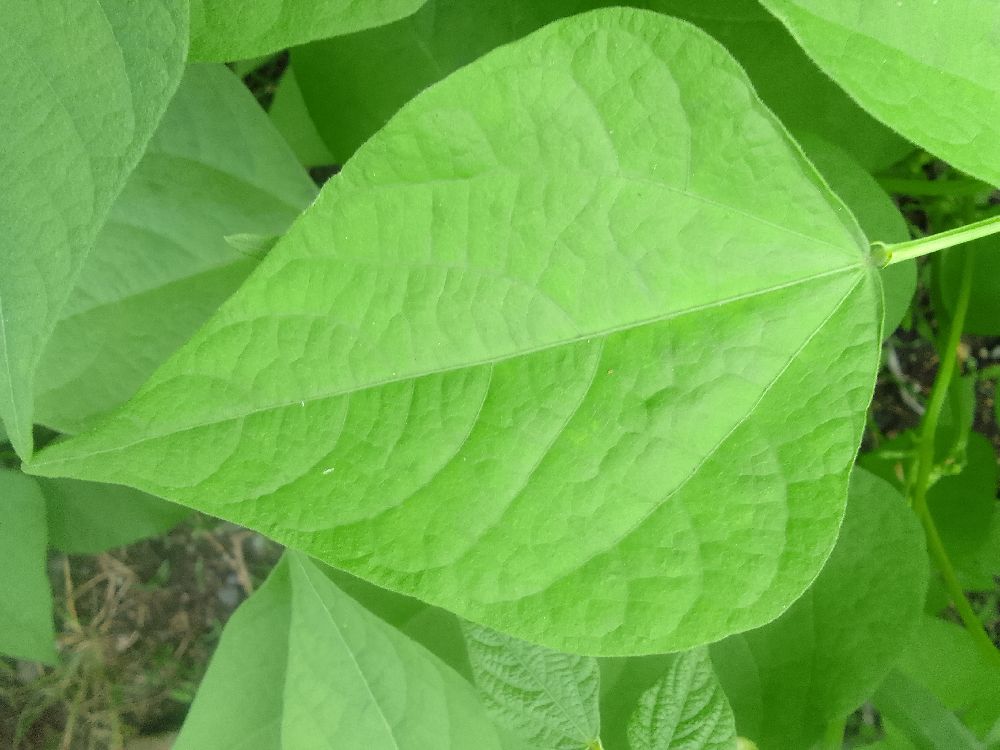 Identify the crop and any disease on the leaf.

common bean, healthy
